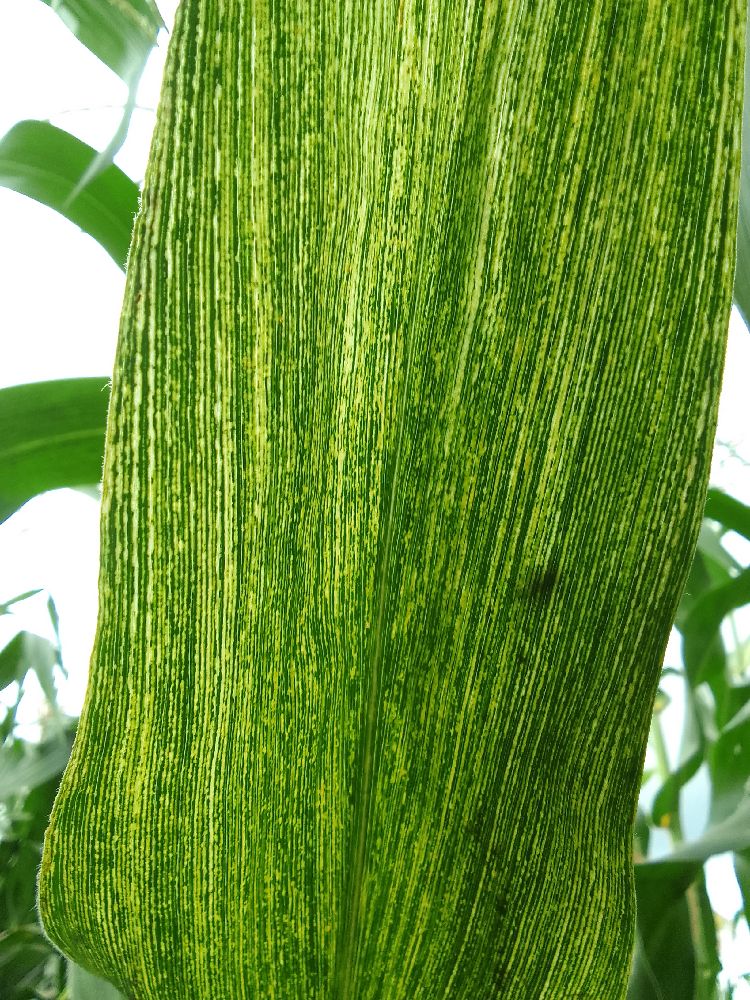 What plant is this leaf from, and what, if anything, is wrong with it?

maize, maize streak virus
